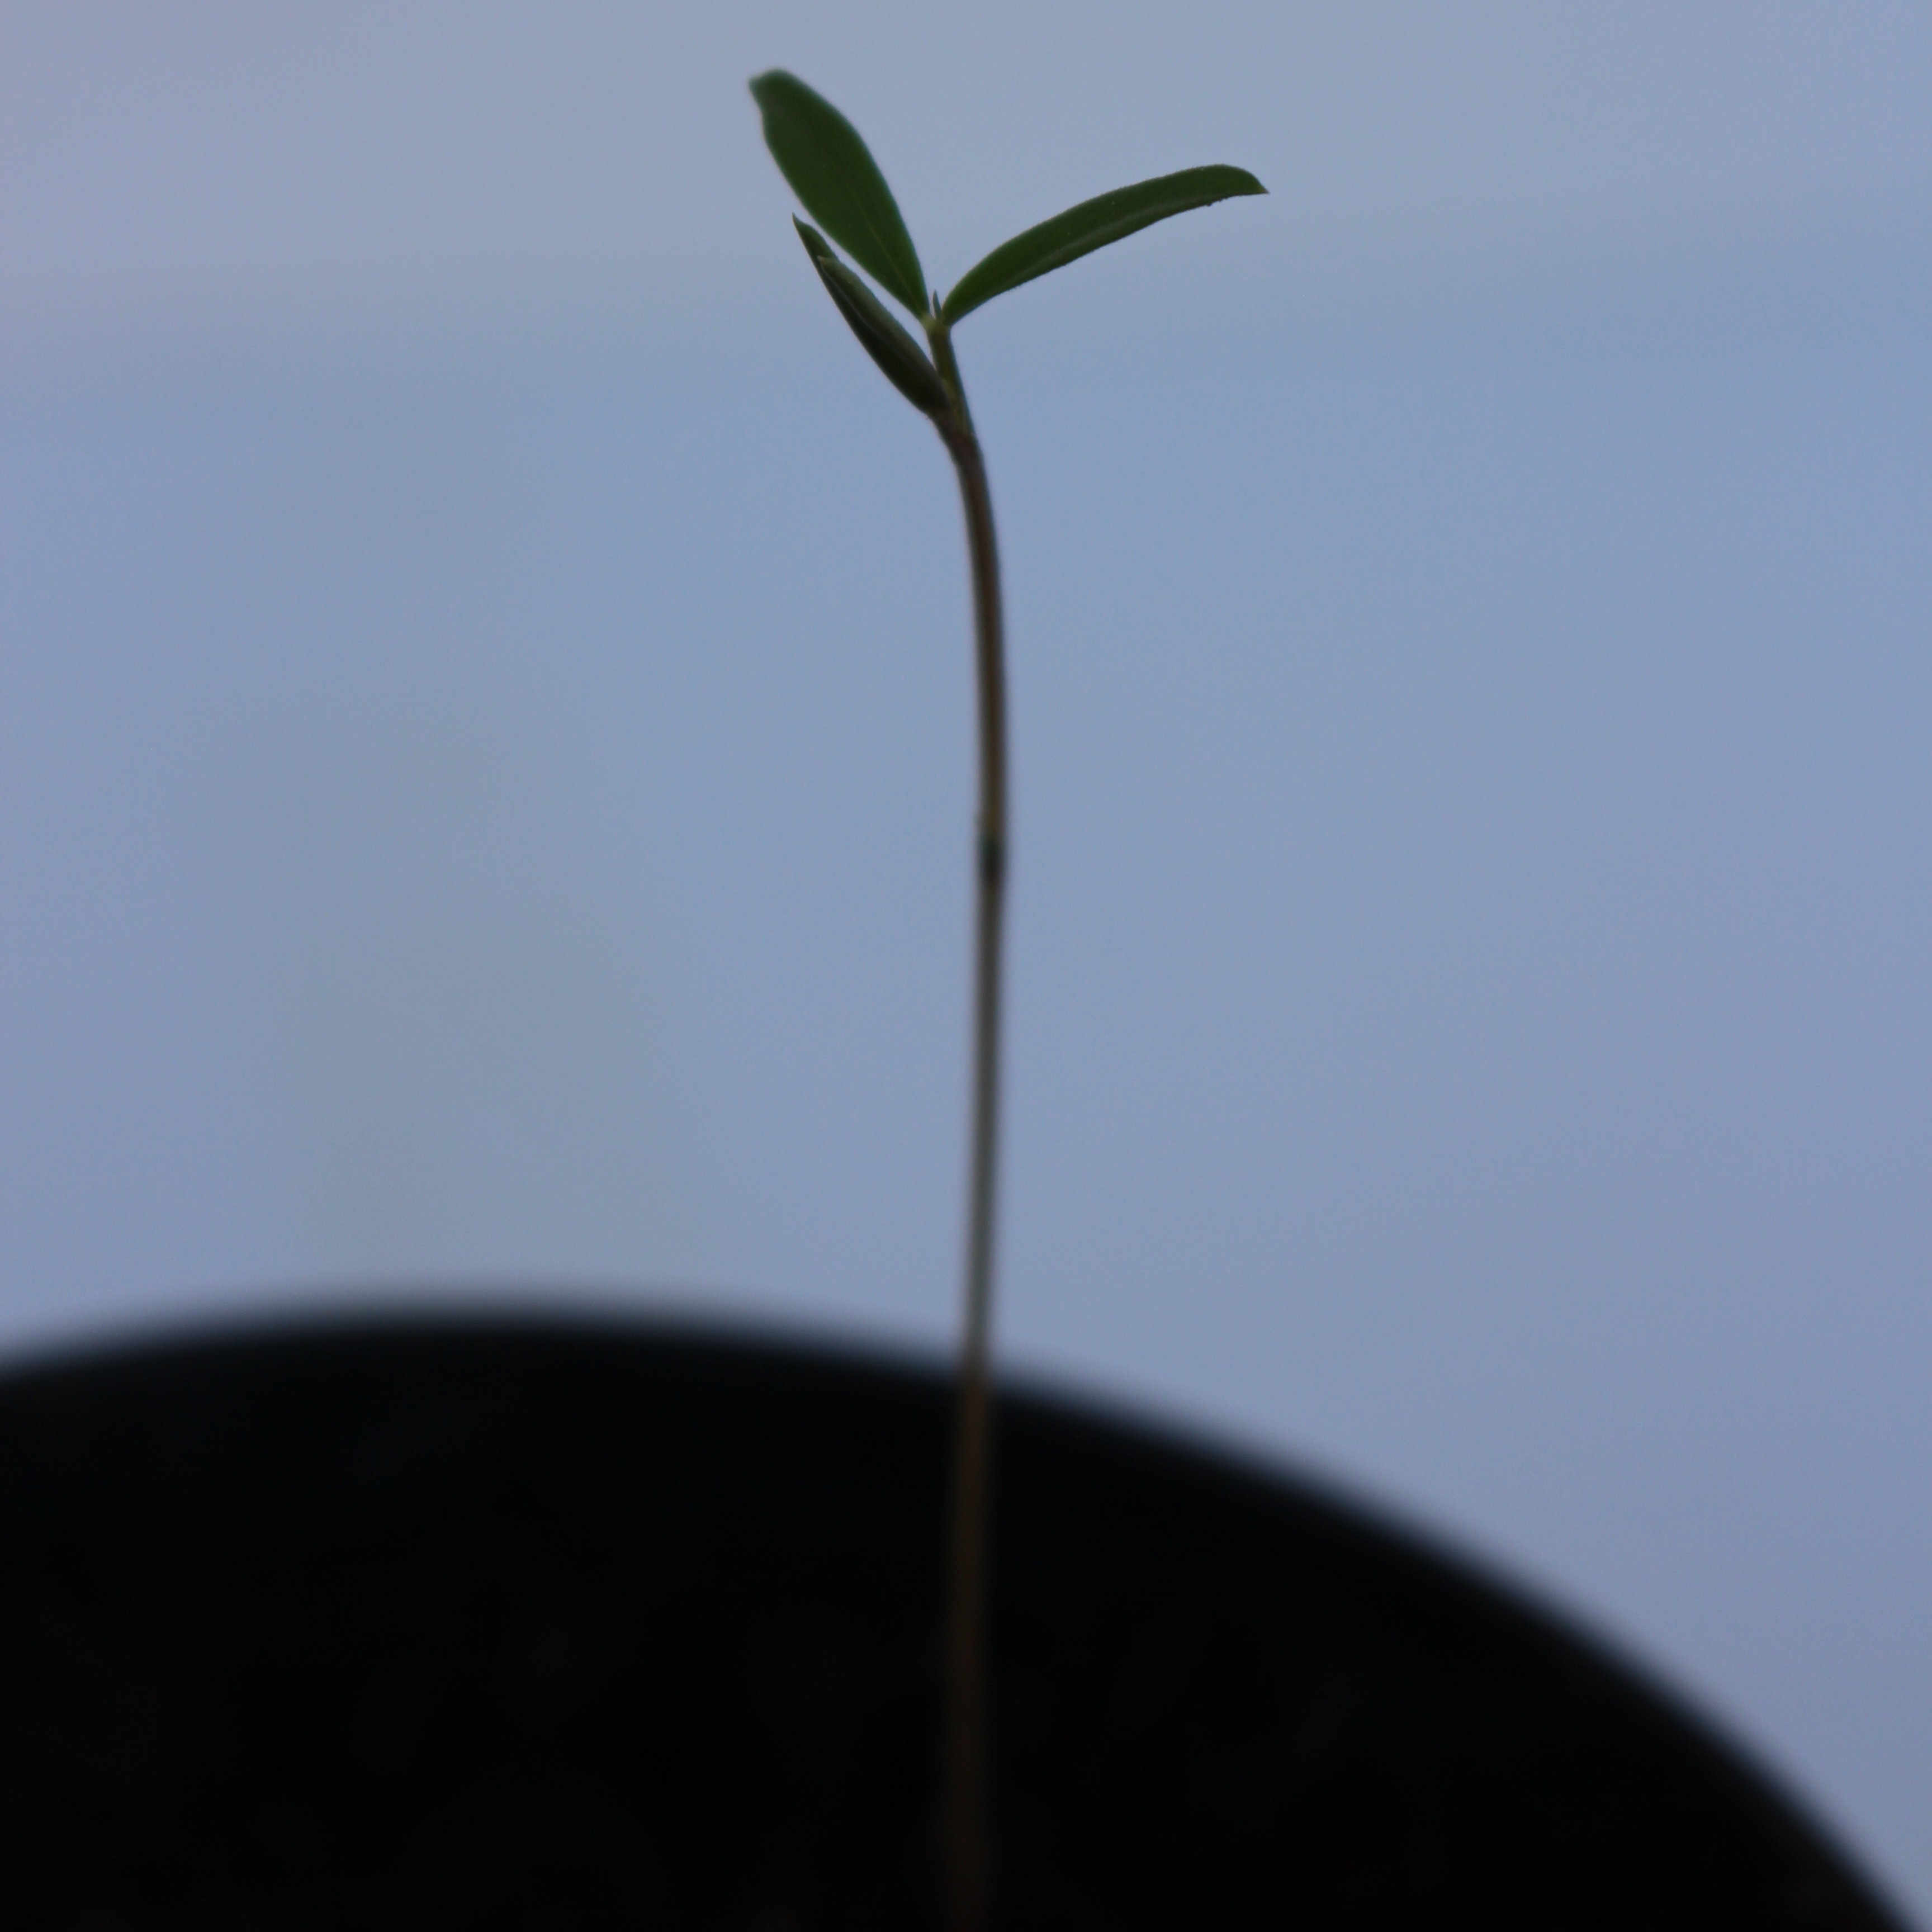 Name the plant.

Vicia sativa
